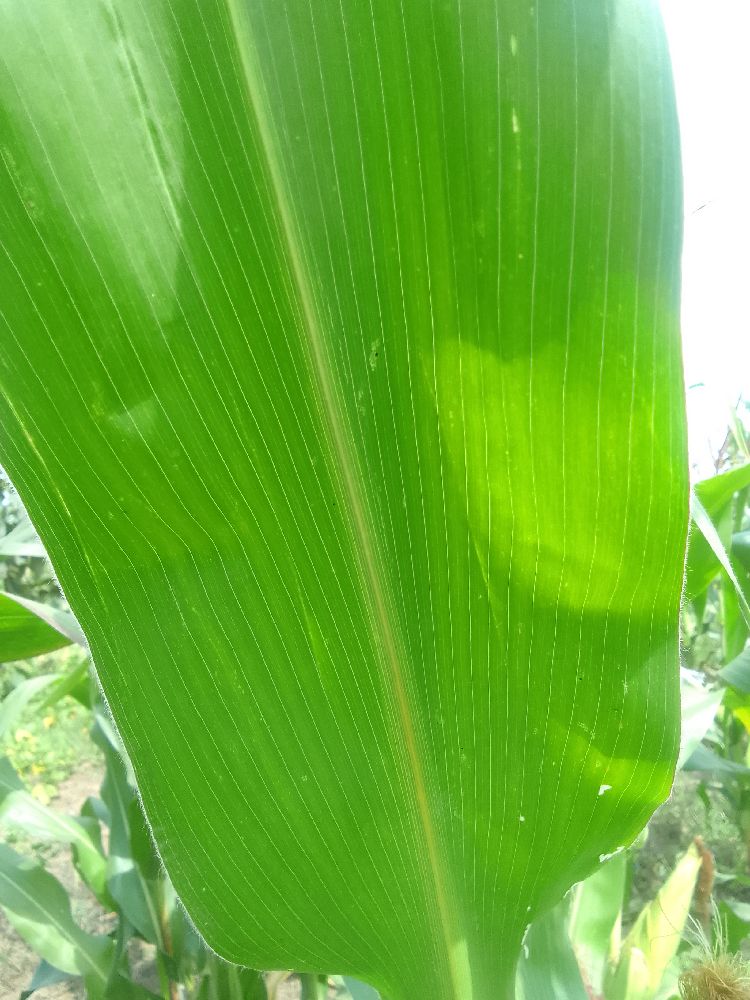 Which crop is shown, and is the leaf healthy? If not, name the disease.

maize, healthy
